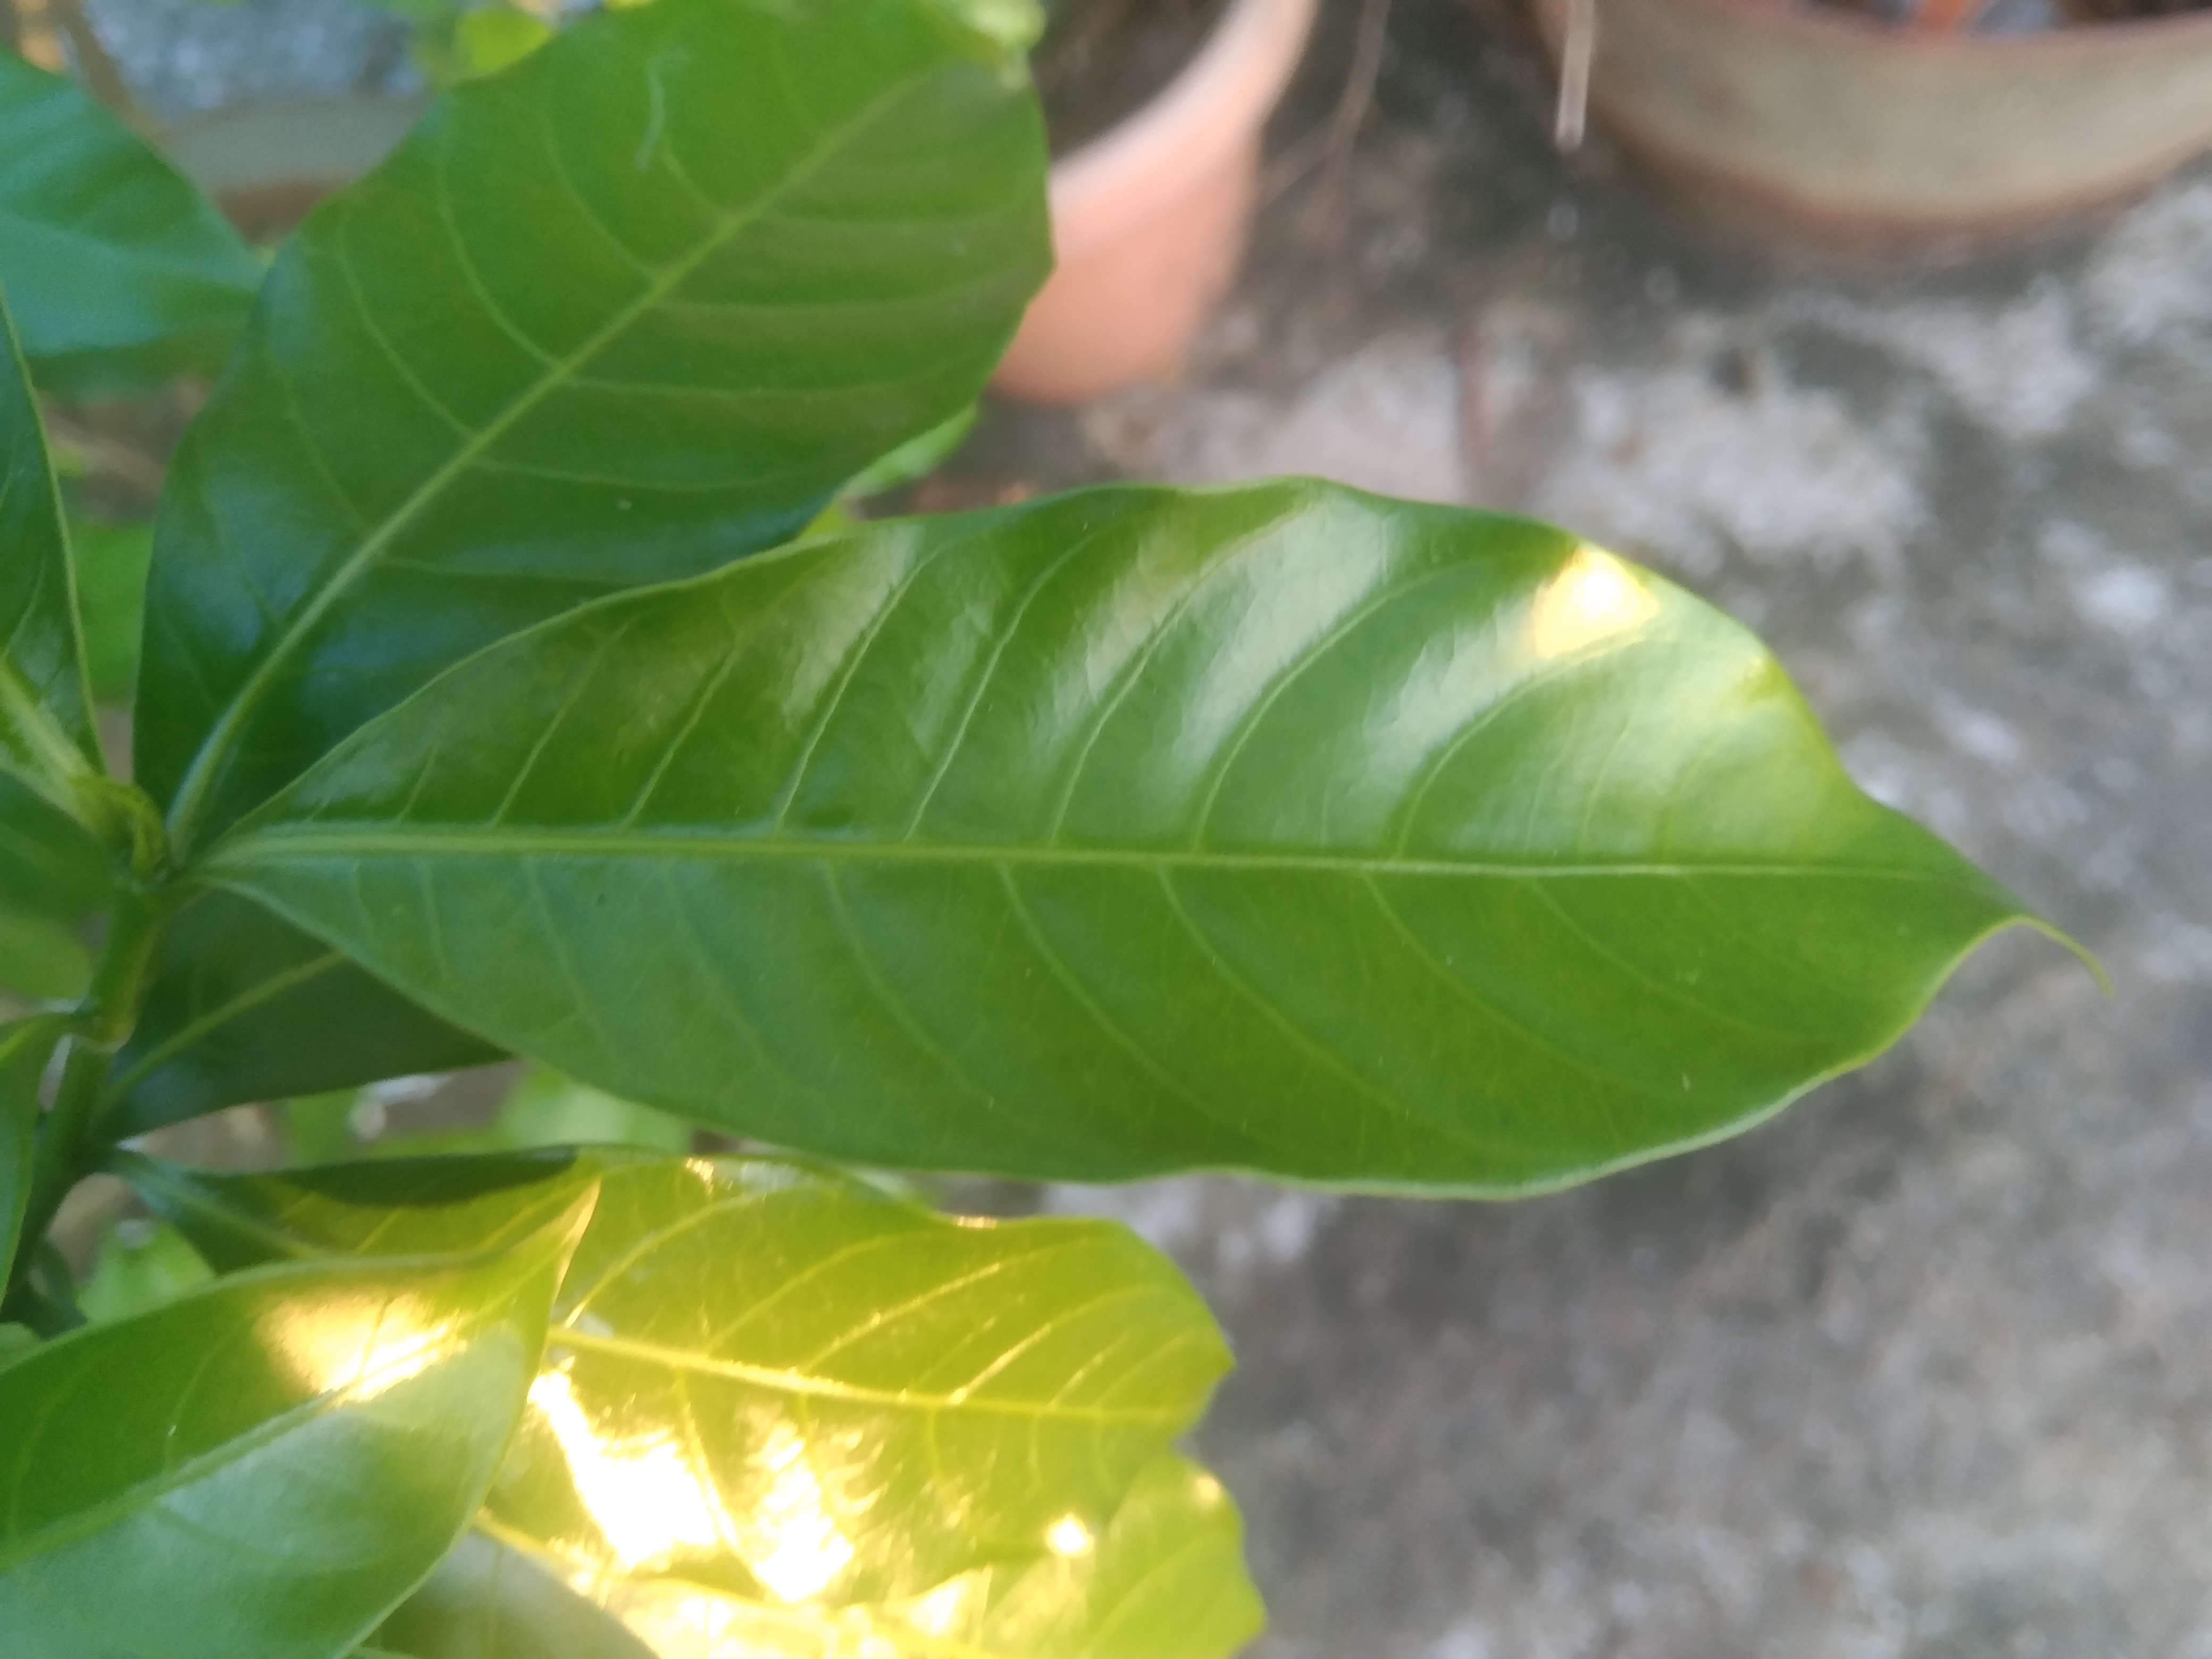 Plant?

togor
